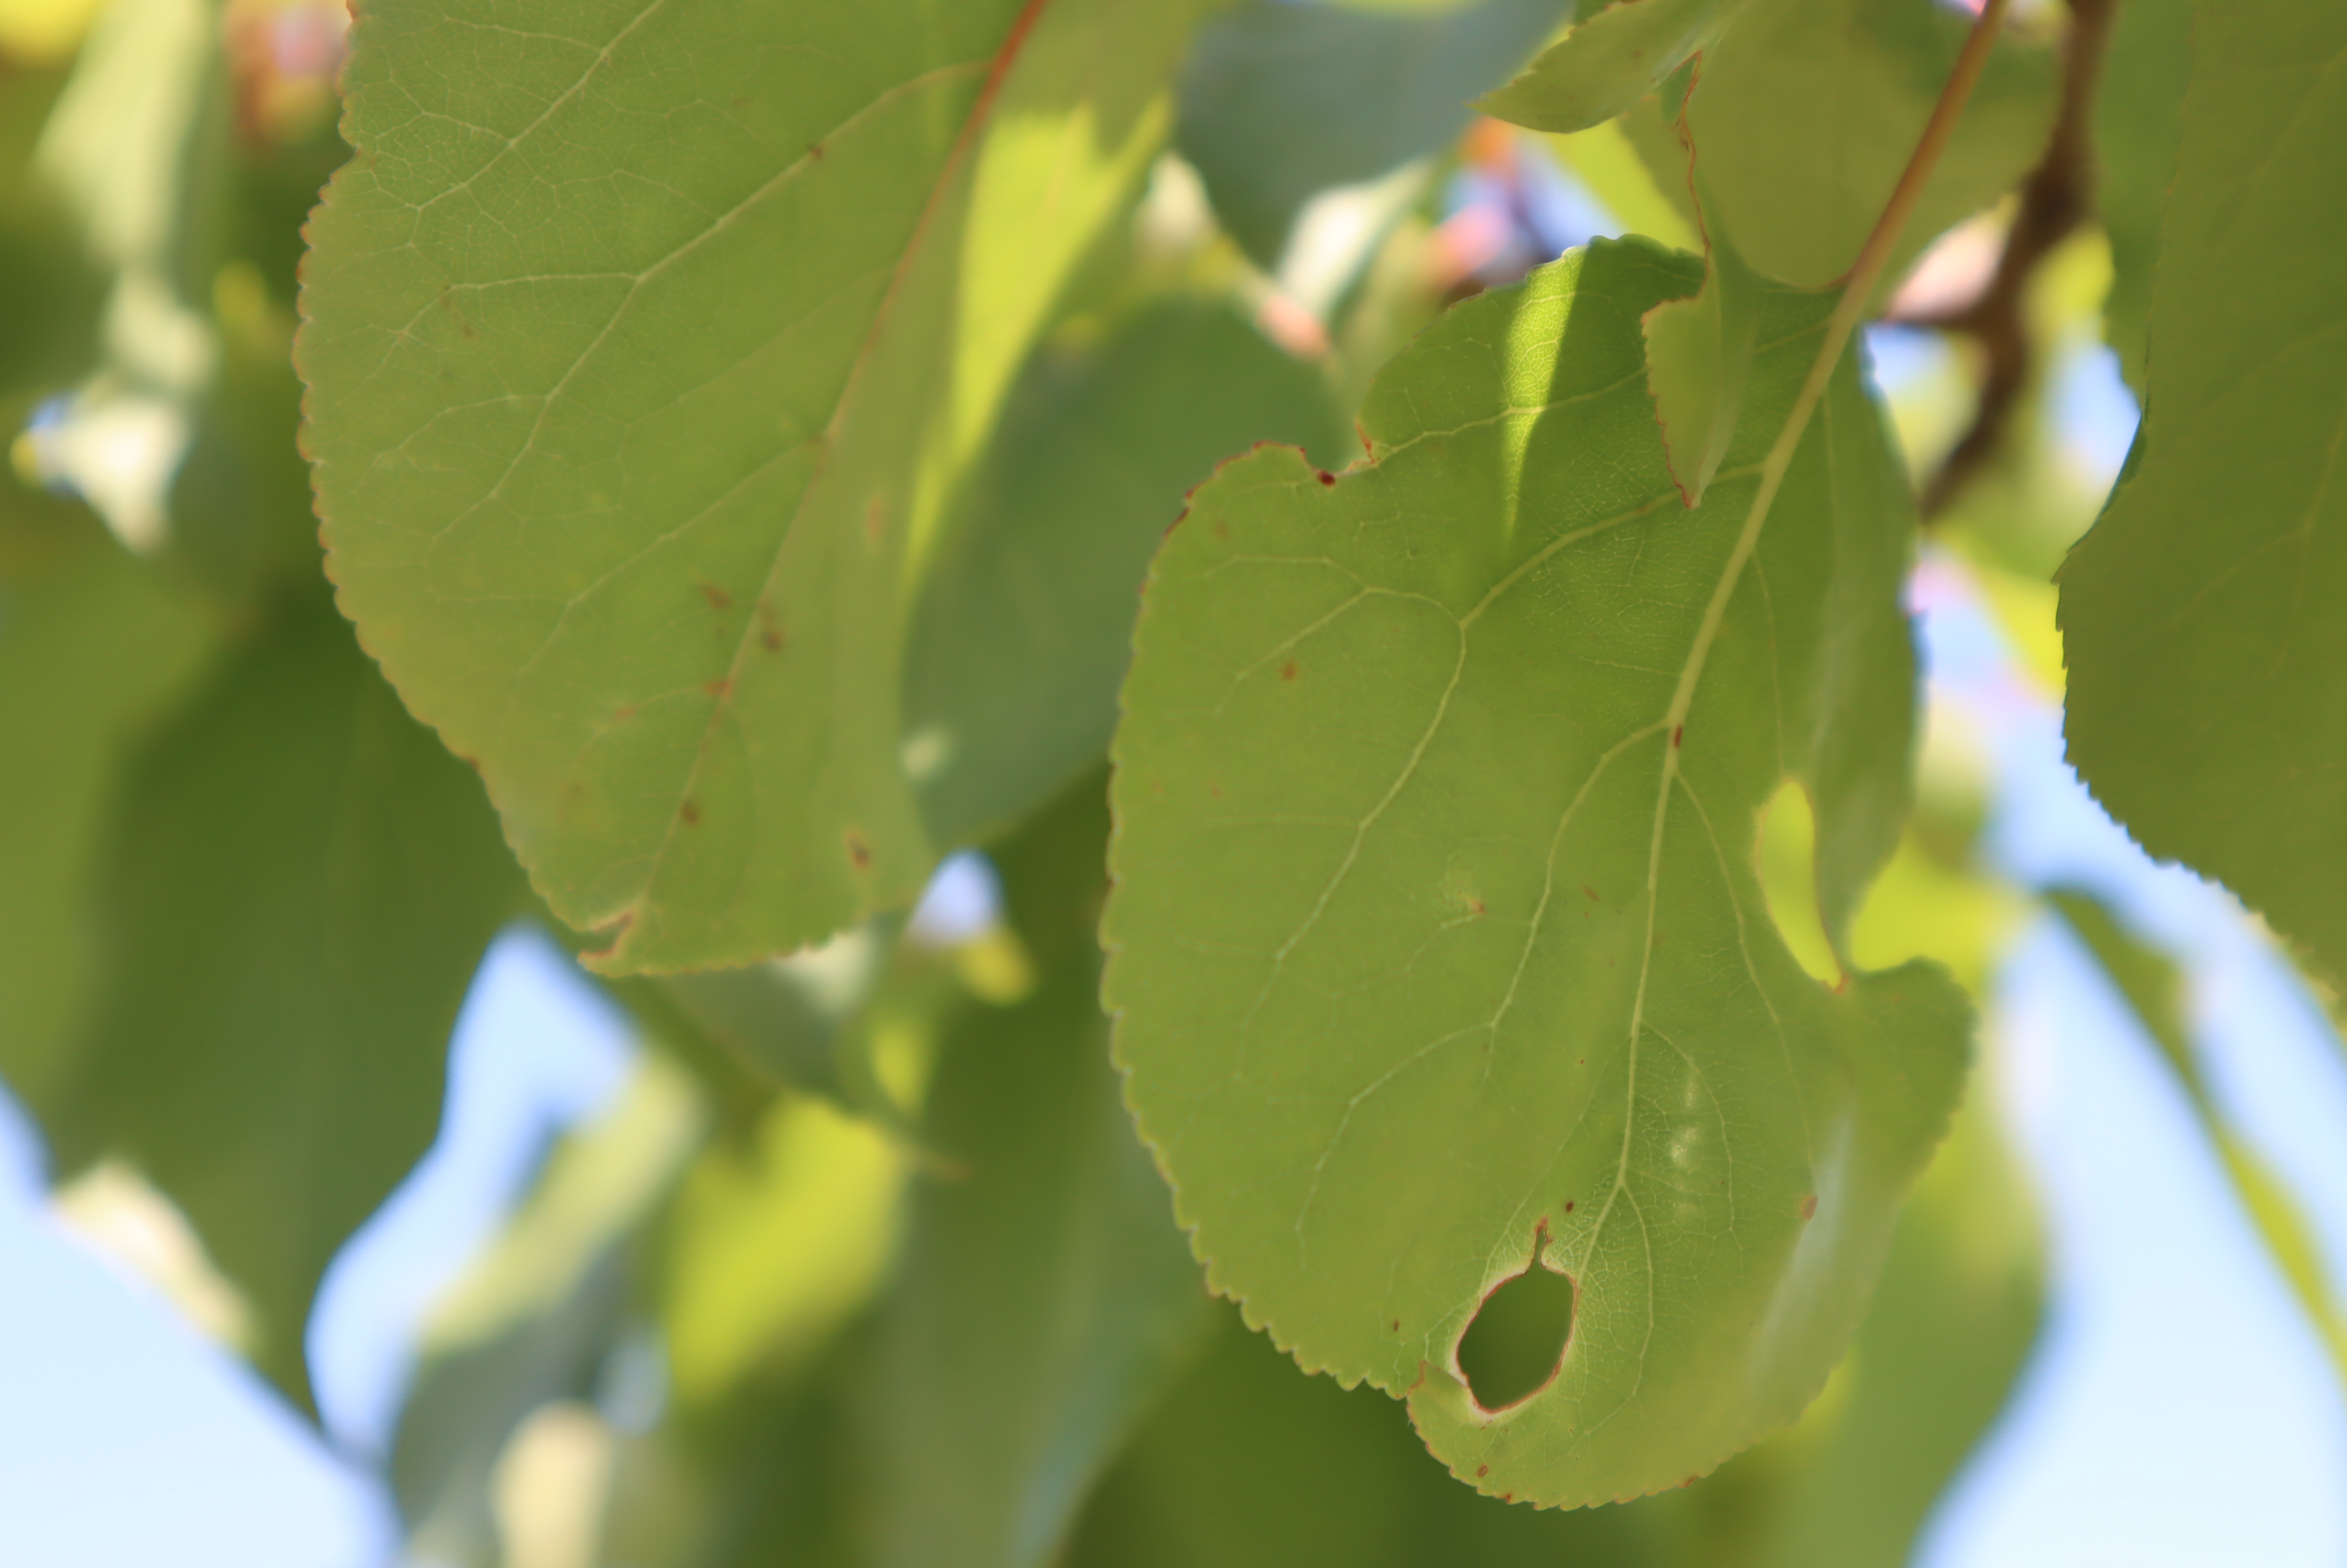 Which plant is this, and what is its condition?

apricot, shot hole disease
